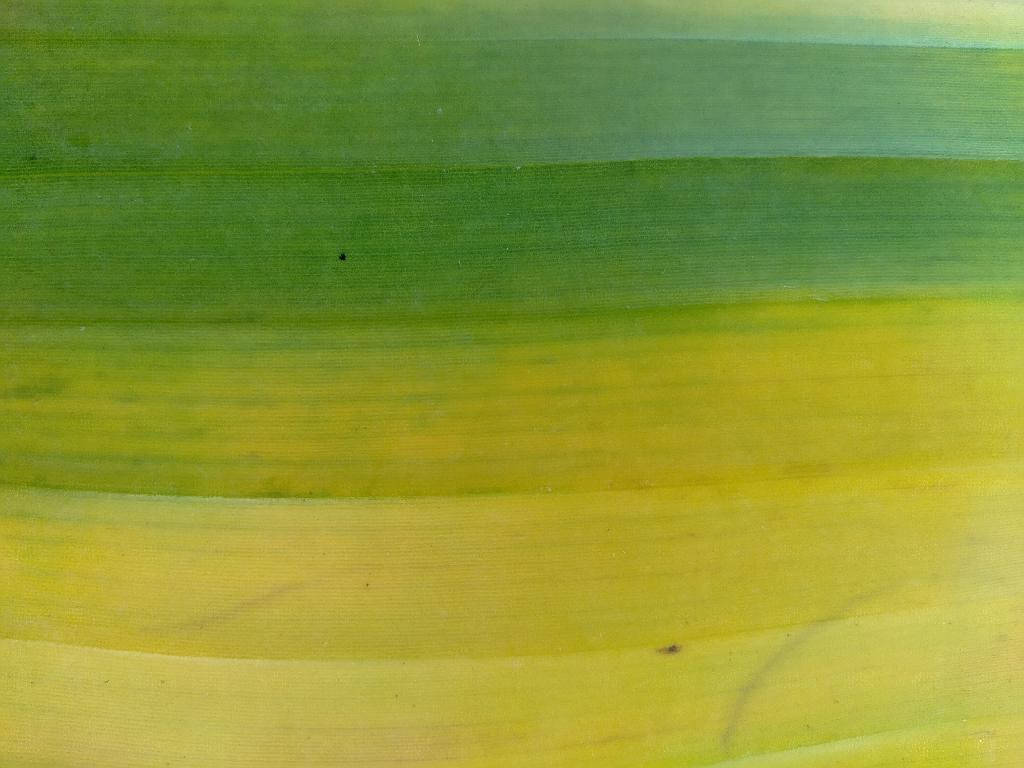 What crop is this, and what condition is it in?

banana, fusarium wilt race 1
